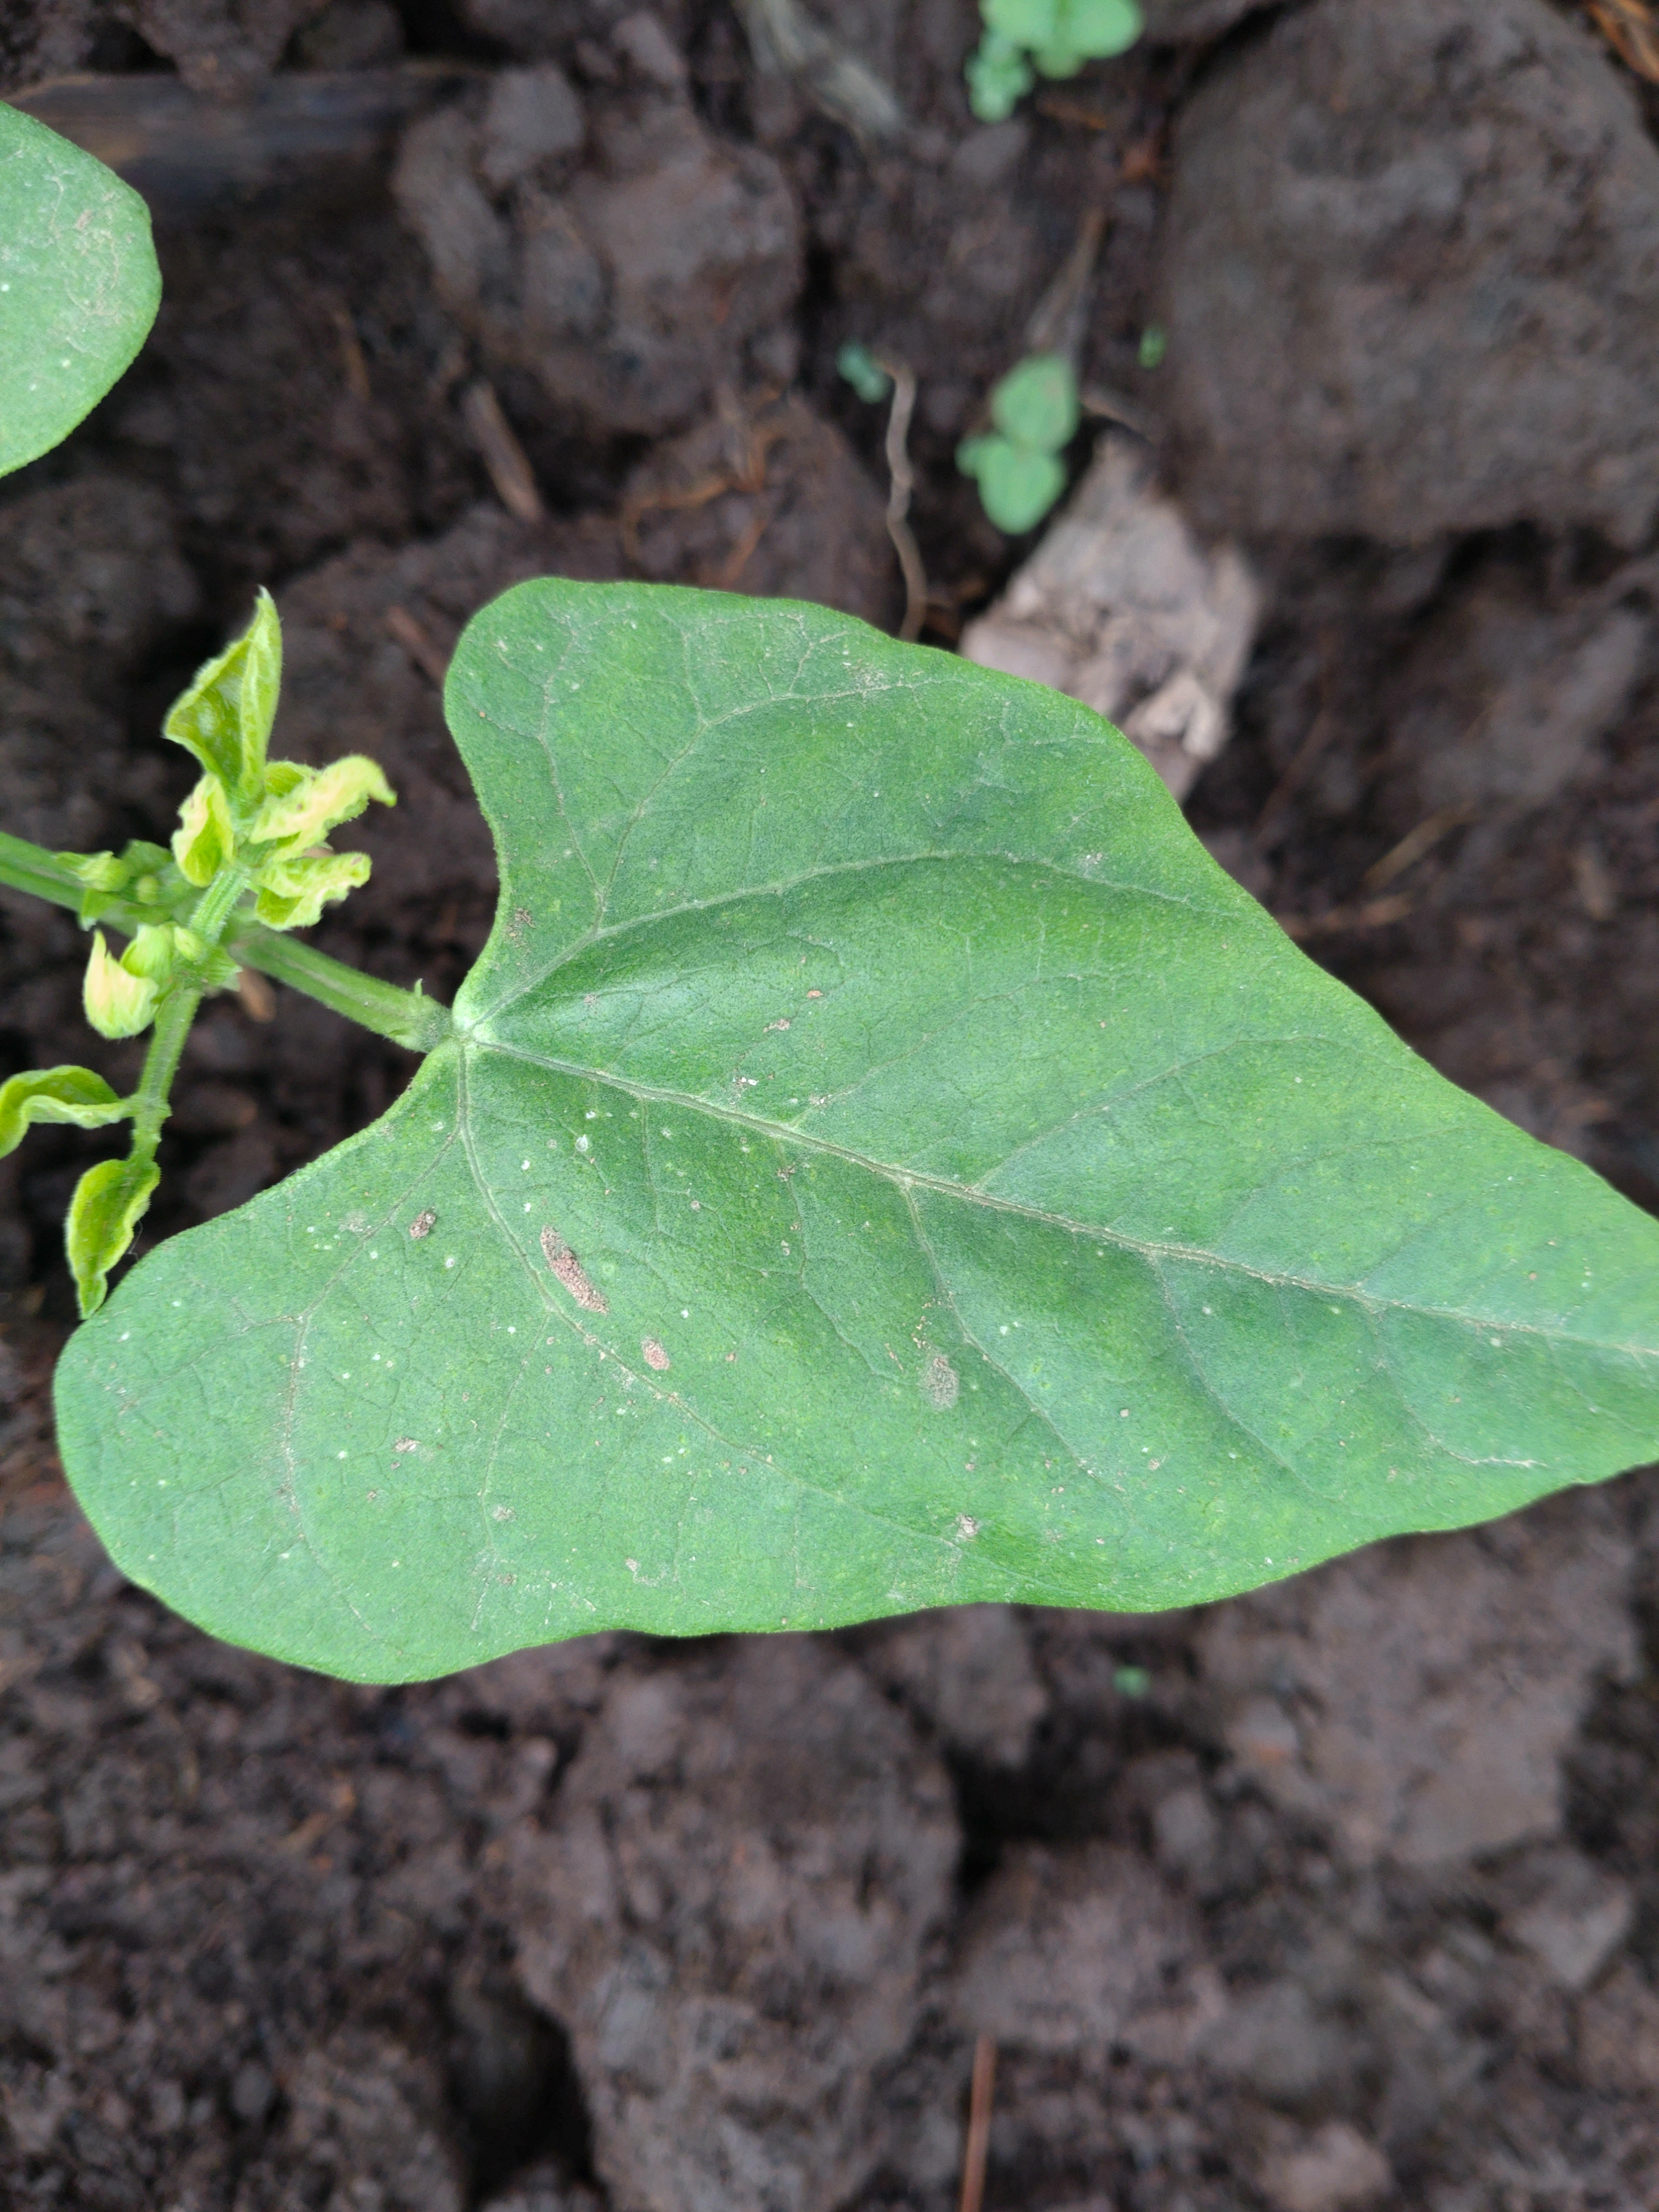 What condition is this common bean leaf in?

healthy
